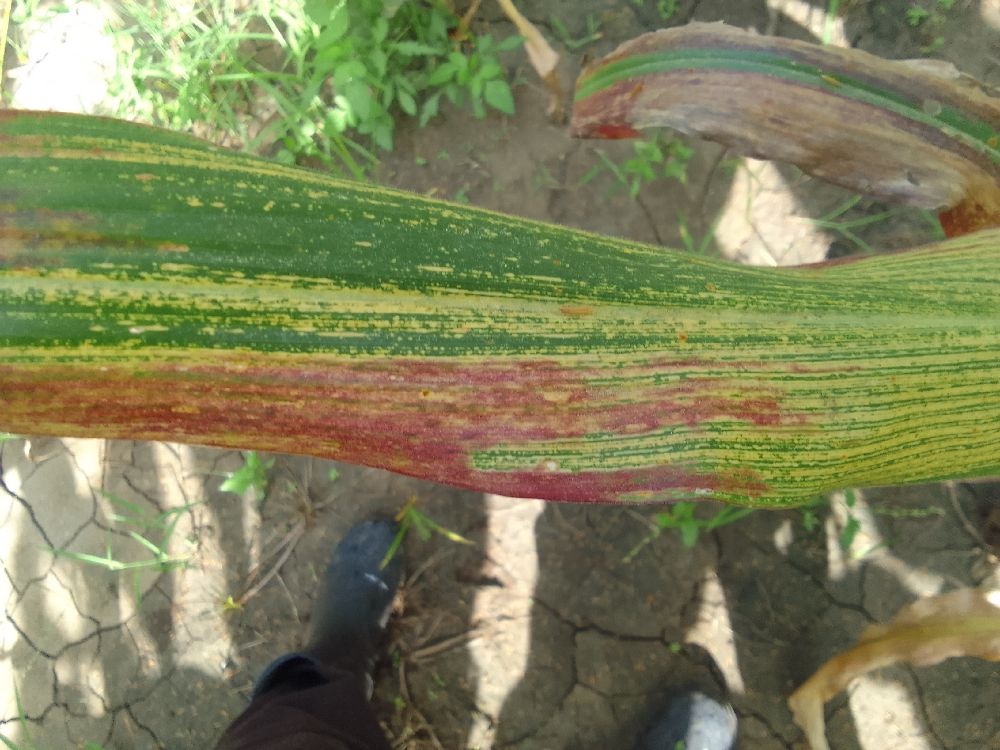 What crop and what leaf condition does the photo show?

maize, maize streak virus
